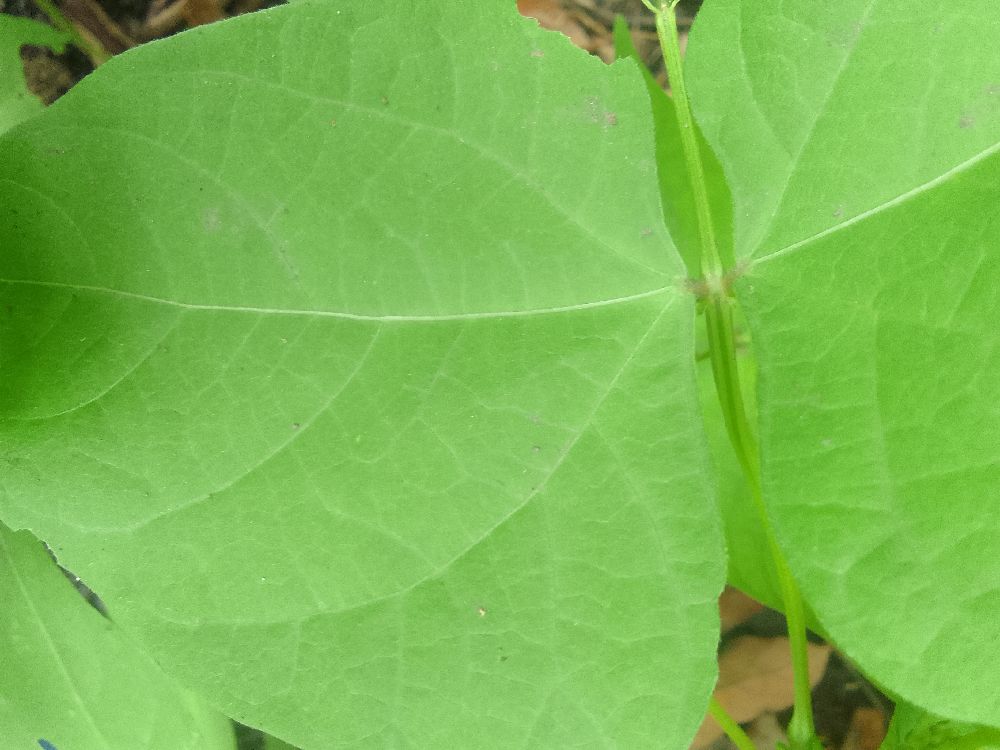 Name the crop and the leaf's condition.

common bean, healthy
